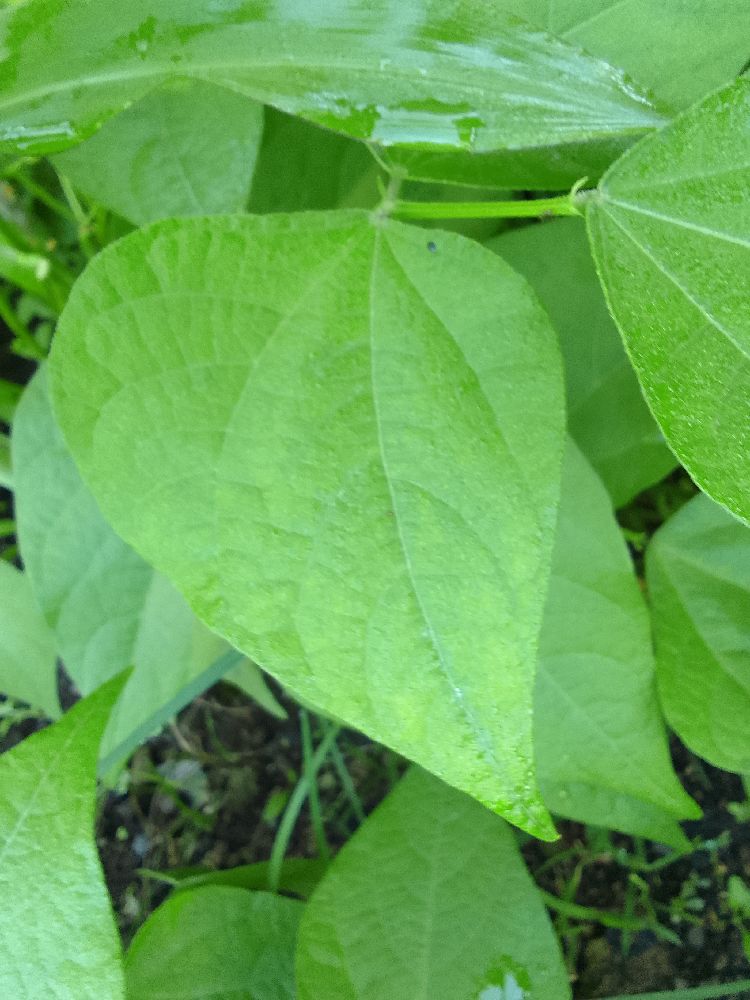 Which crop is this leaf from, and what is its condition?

common bean, healthy
